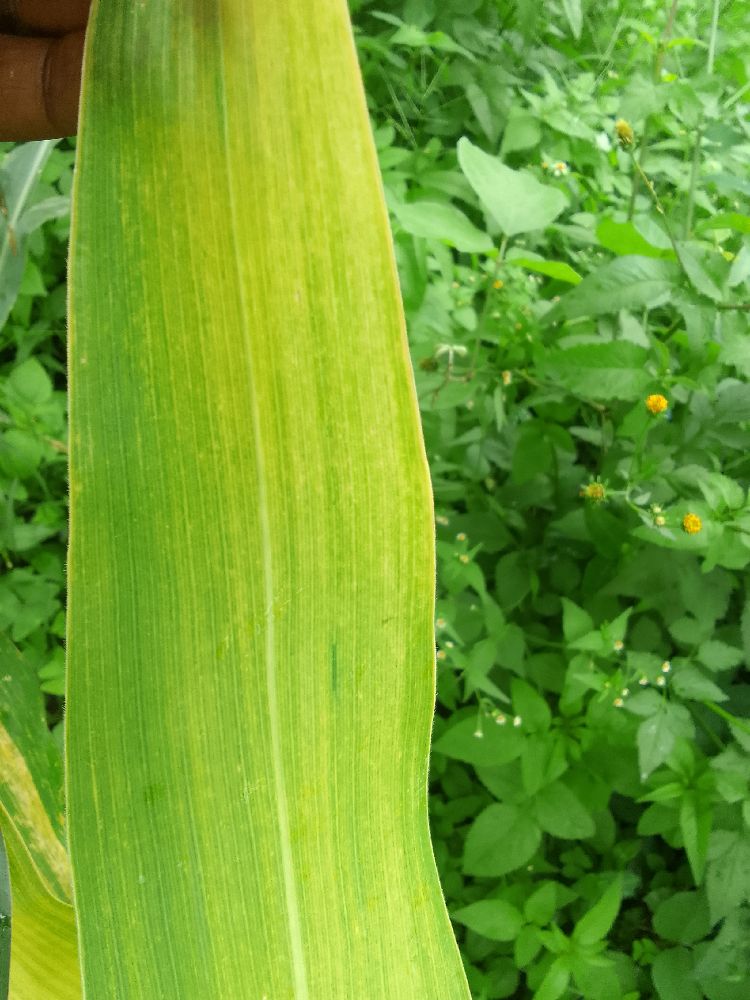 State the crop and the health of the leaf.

maize, maize lethal necrosis
